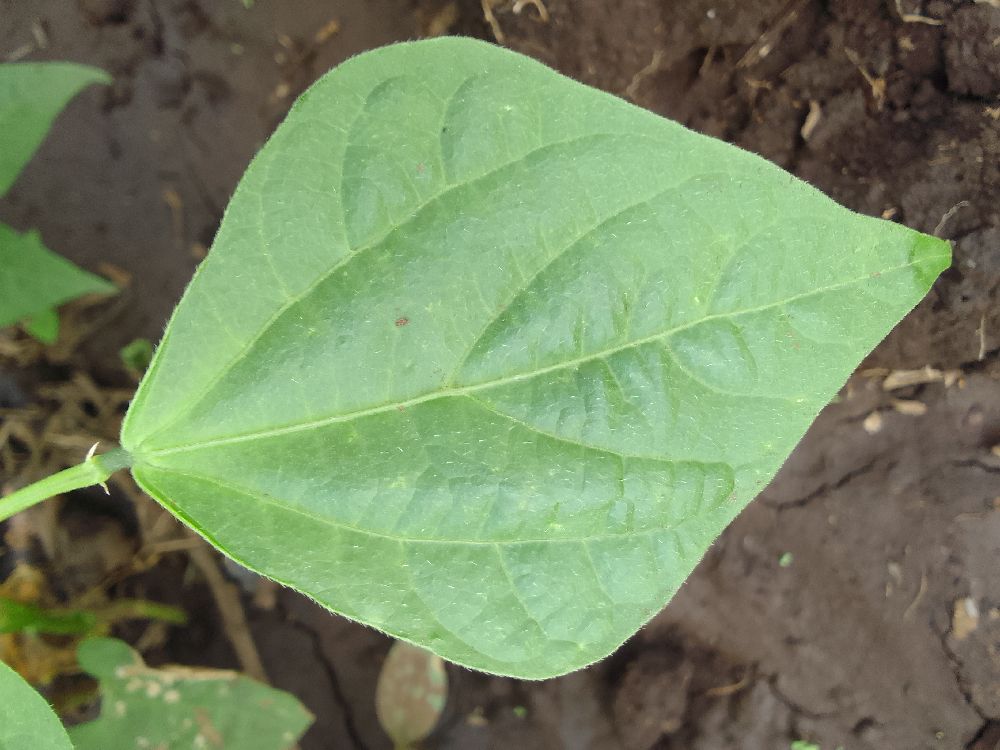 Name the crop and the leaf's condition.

common bean, healthy
